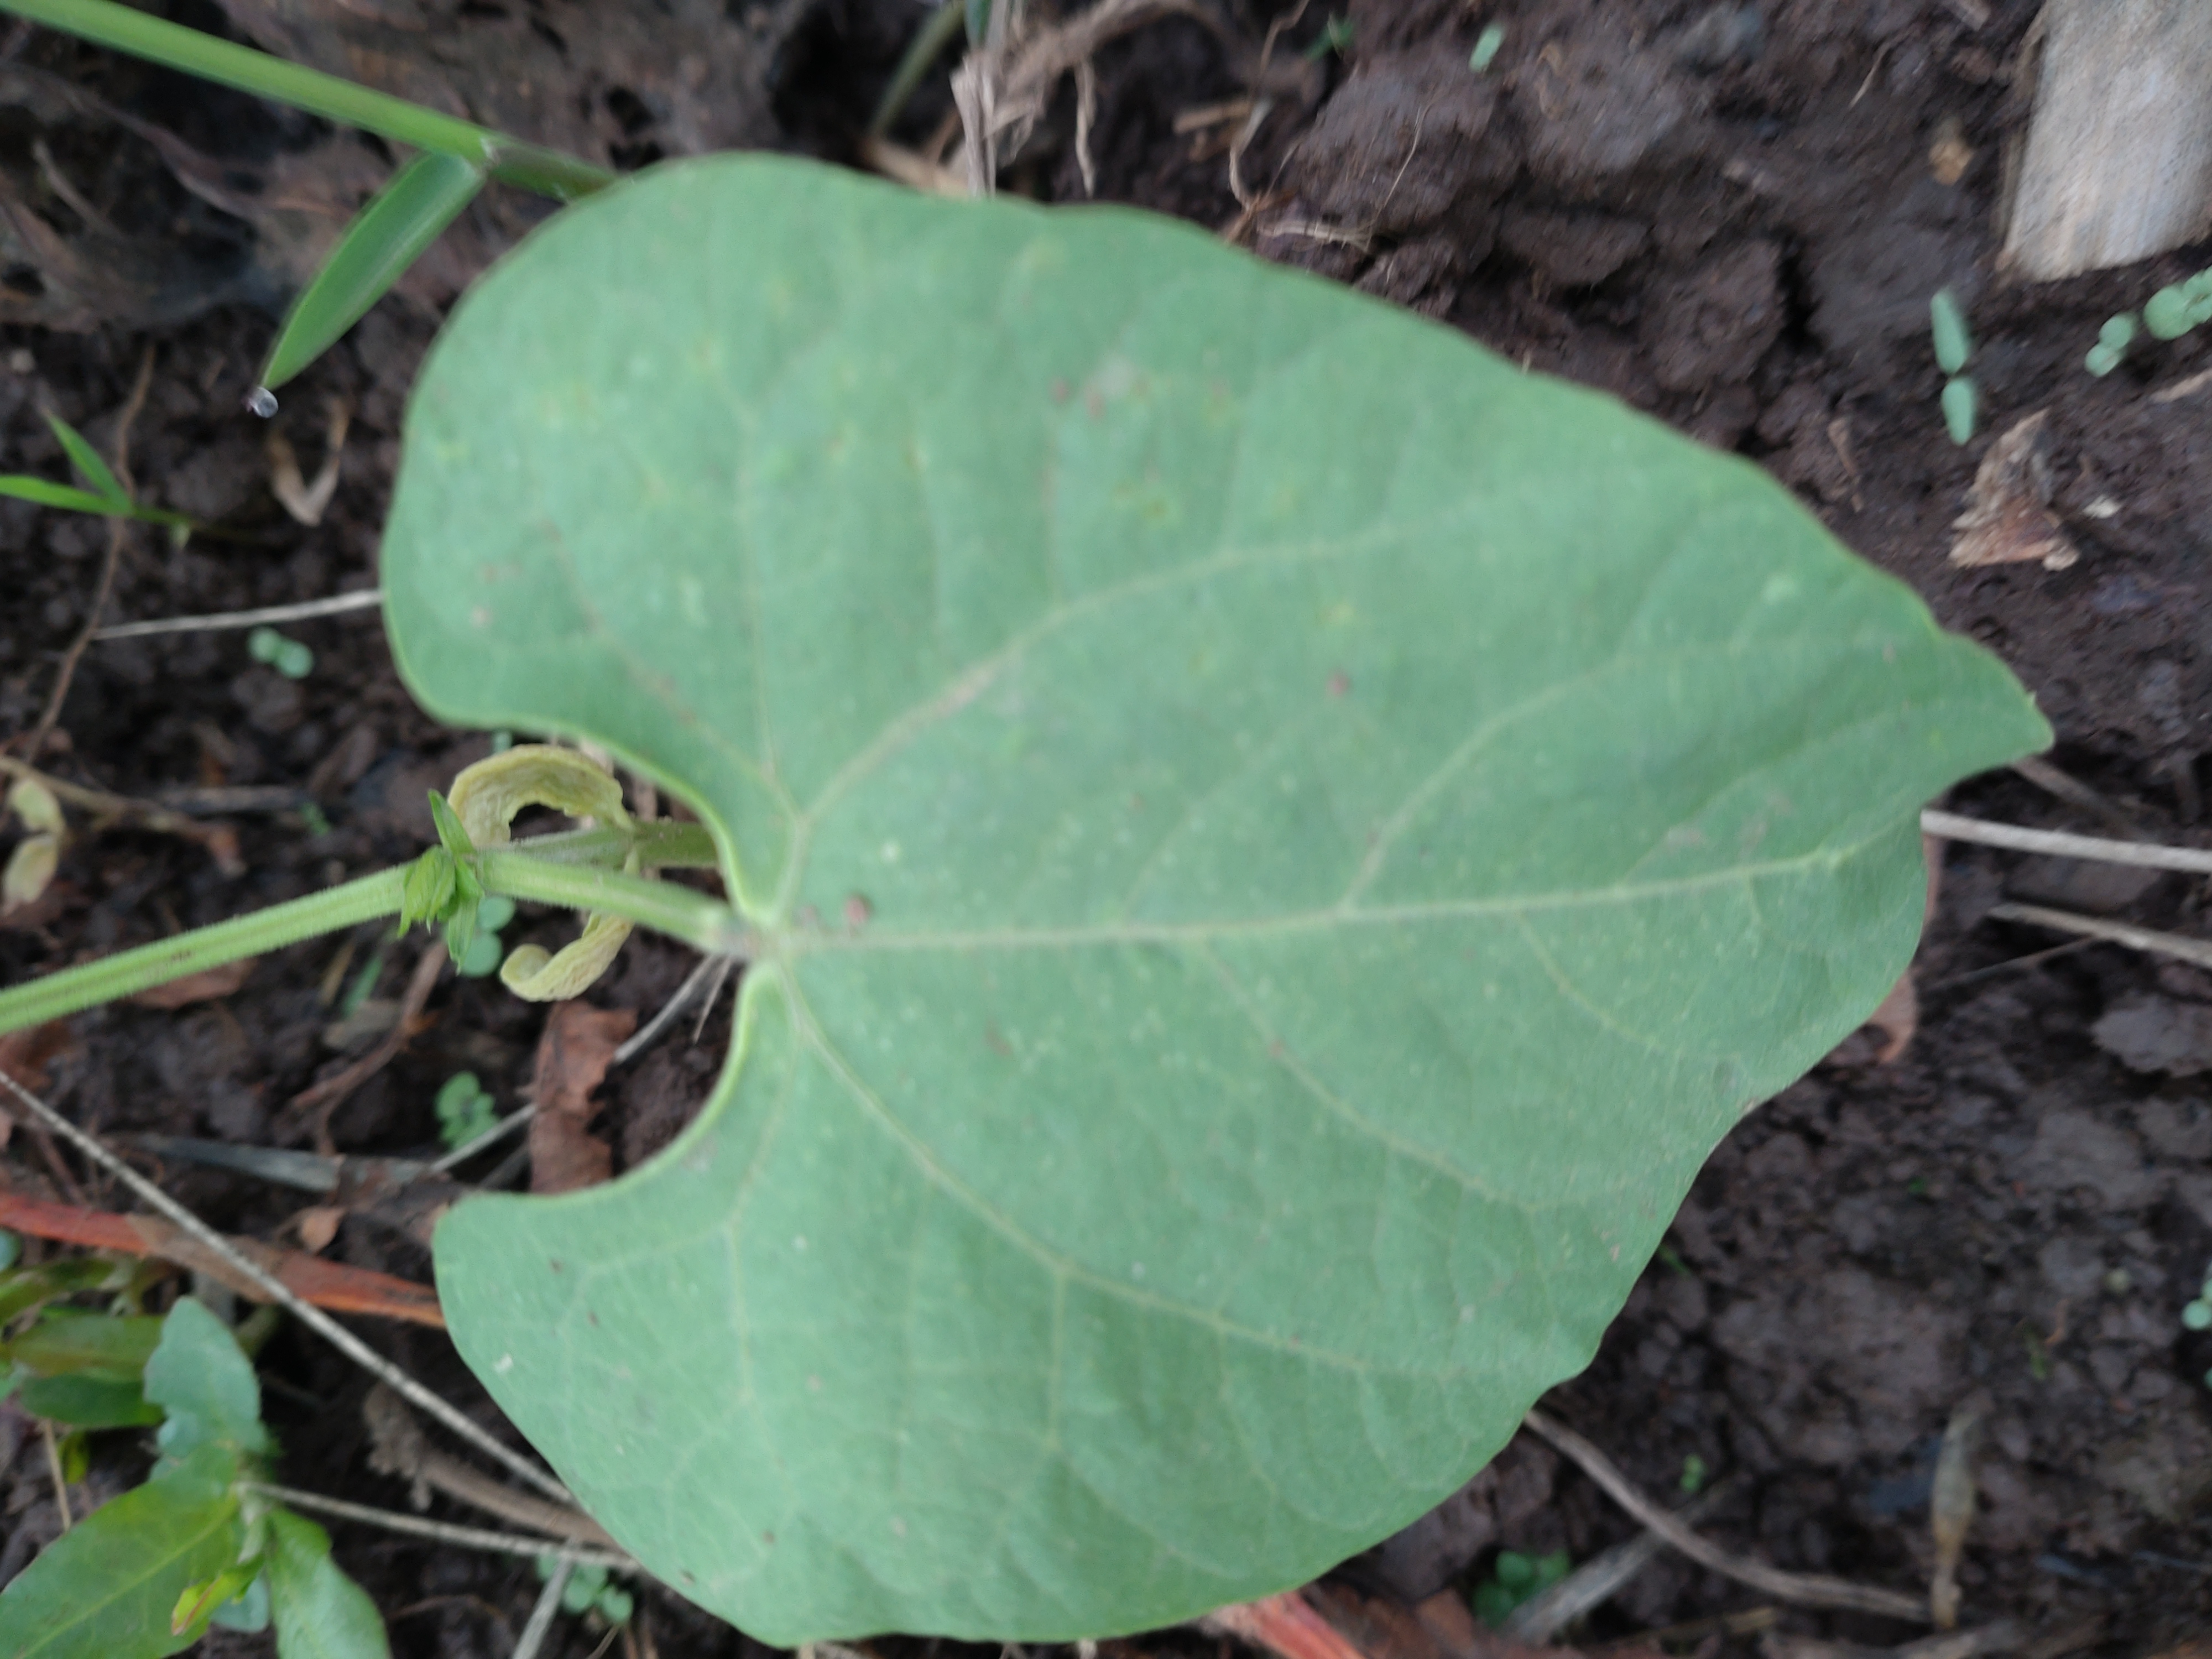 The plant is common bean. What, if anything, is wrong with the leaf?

healthy
